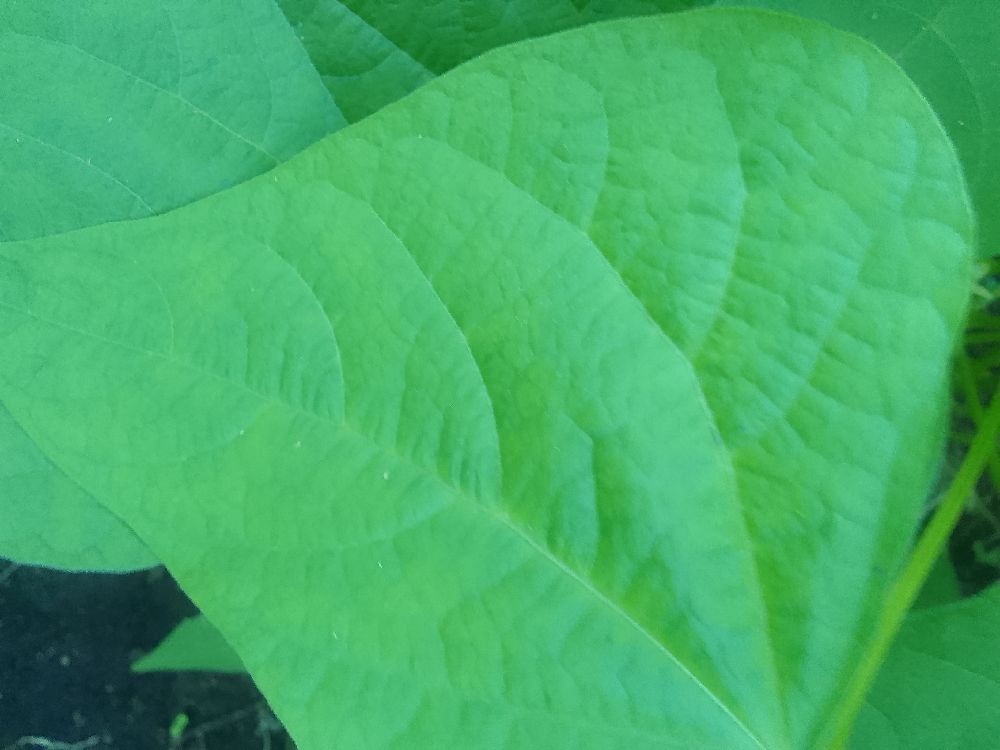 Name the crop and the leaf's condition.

common bean, healthy
